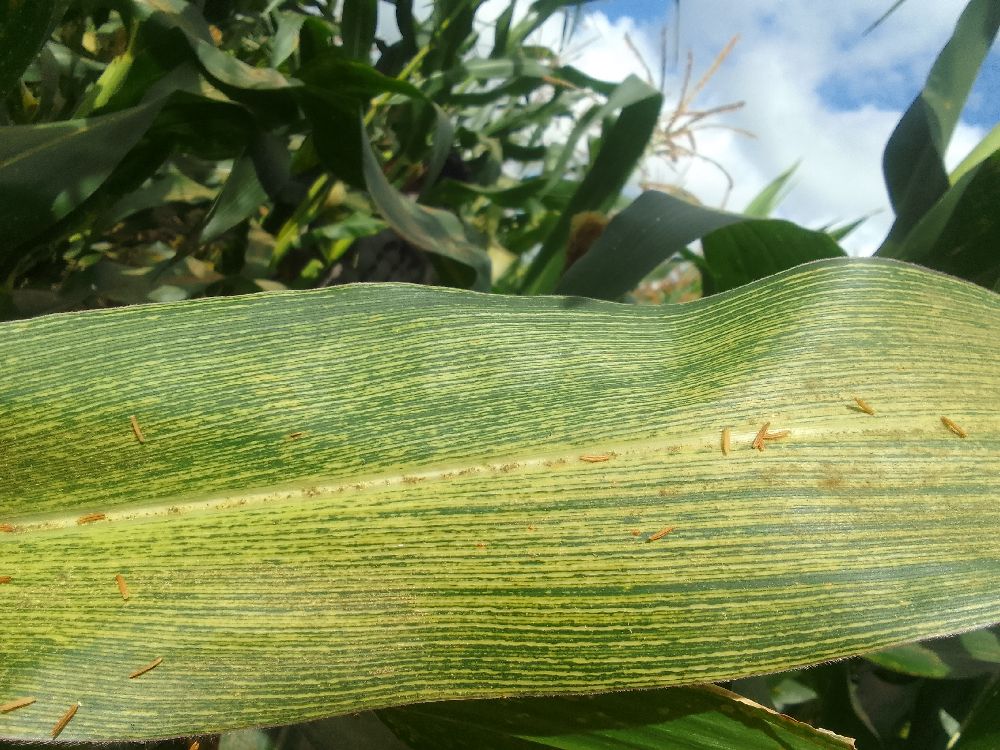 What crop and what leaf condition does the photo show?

maize, maize streak virus
